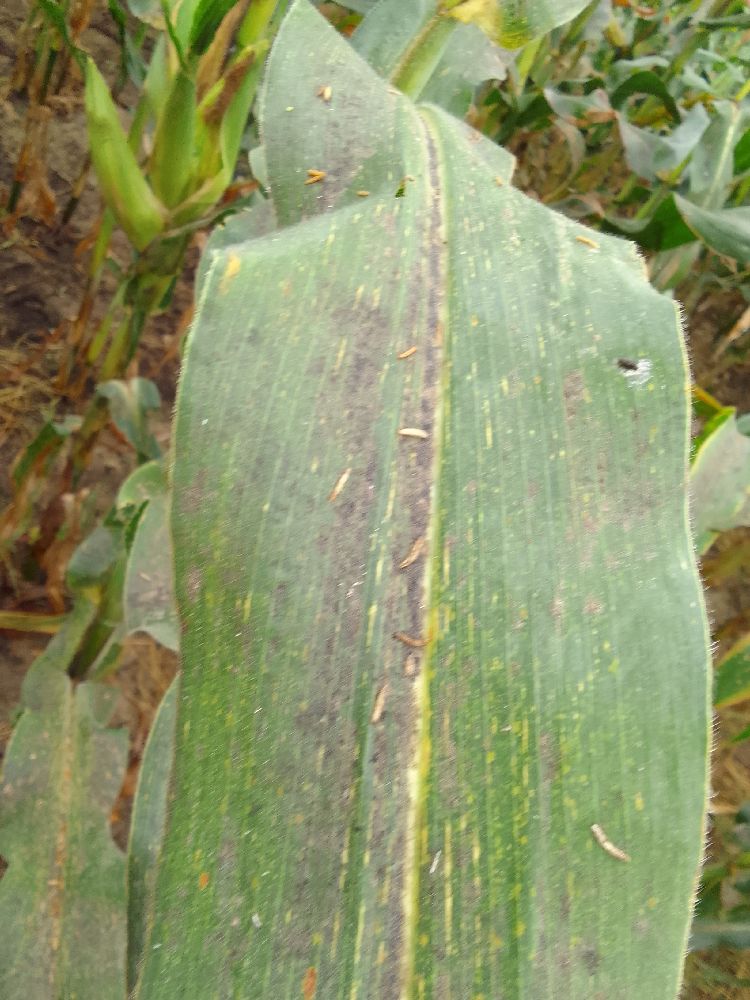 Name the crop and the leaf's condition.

maize, maize streak virus
